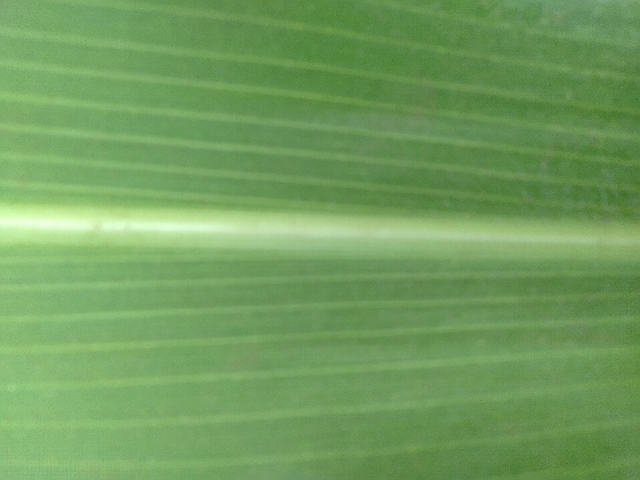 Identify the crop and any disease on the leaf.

maize, healthy
